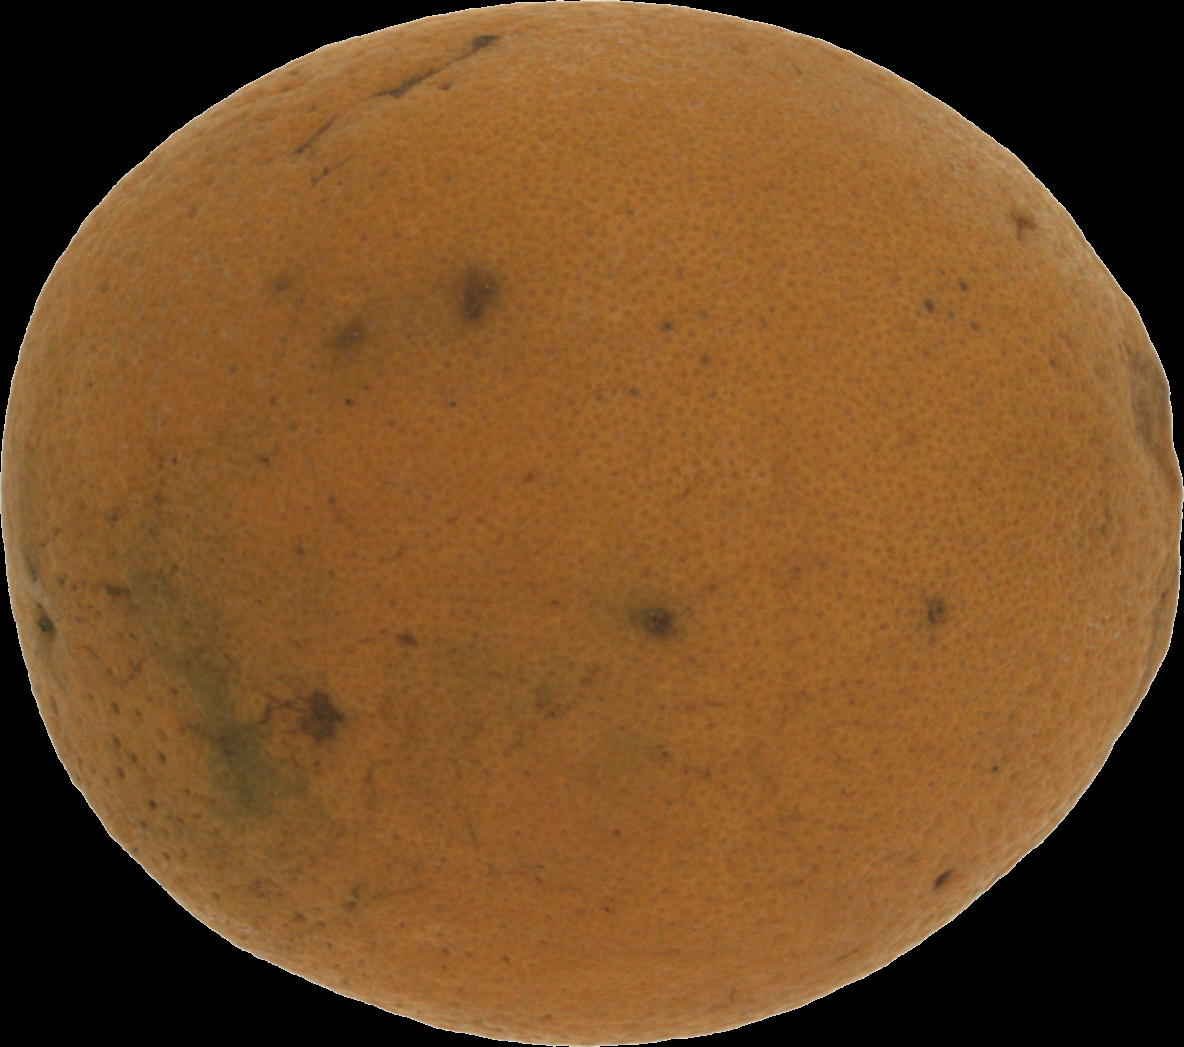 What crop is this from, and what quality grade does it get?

orange, bad
